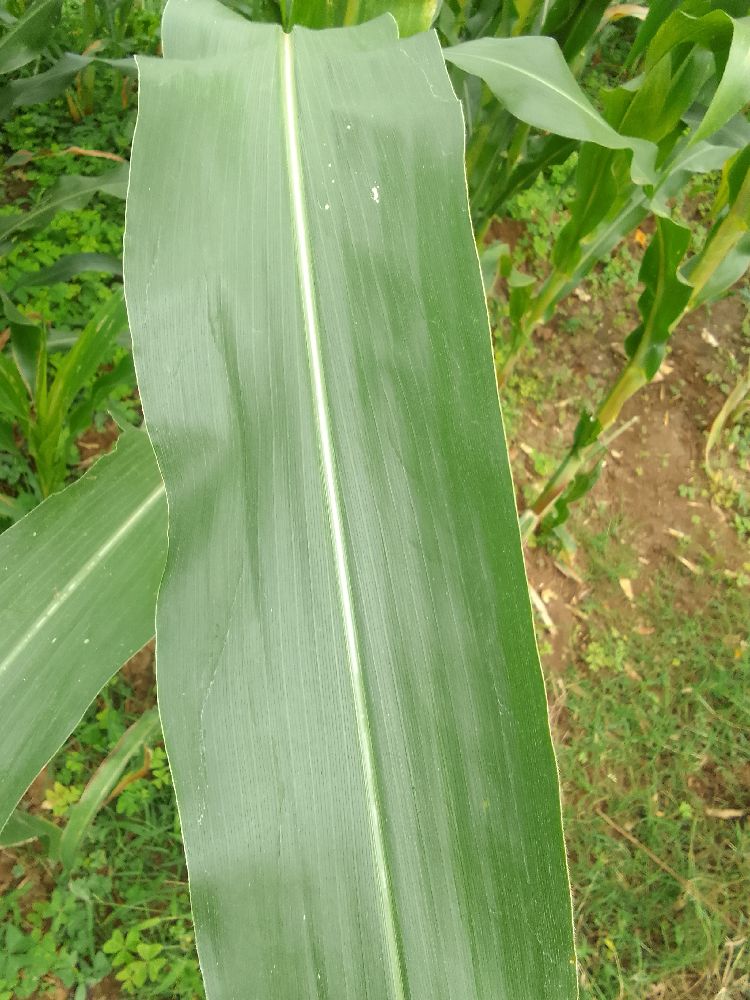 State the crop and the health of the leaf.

maize, healthy
